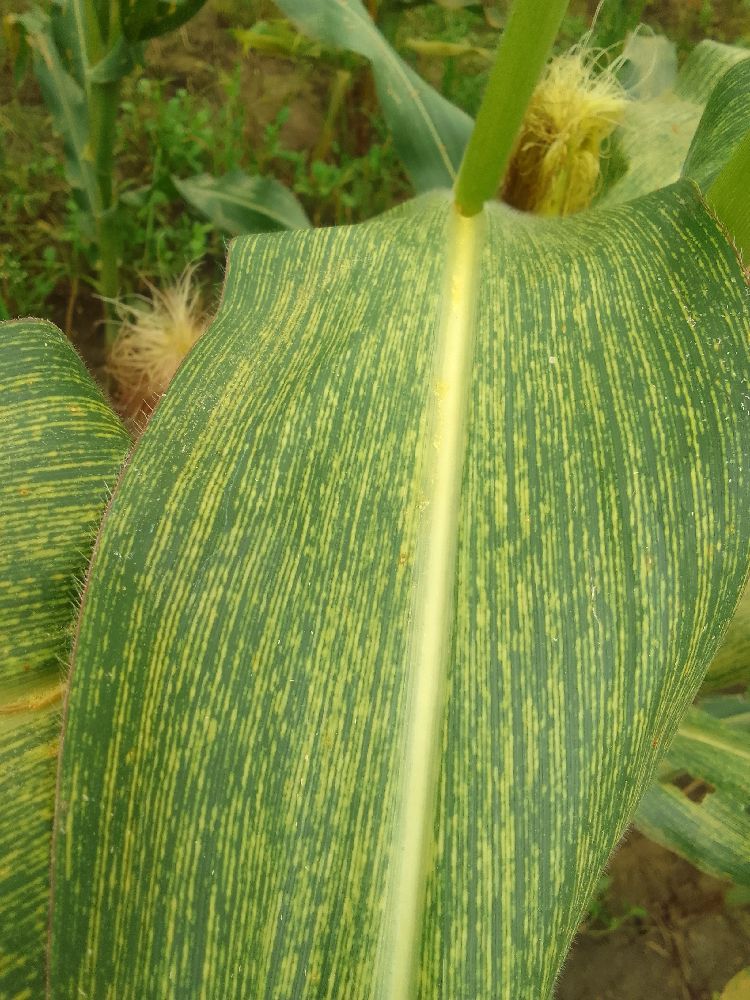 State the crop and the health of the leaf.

maize, maize streak virus
